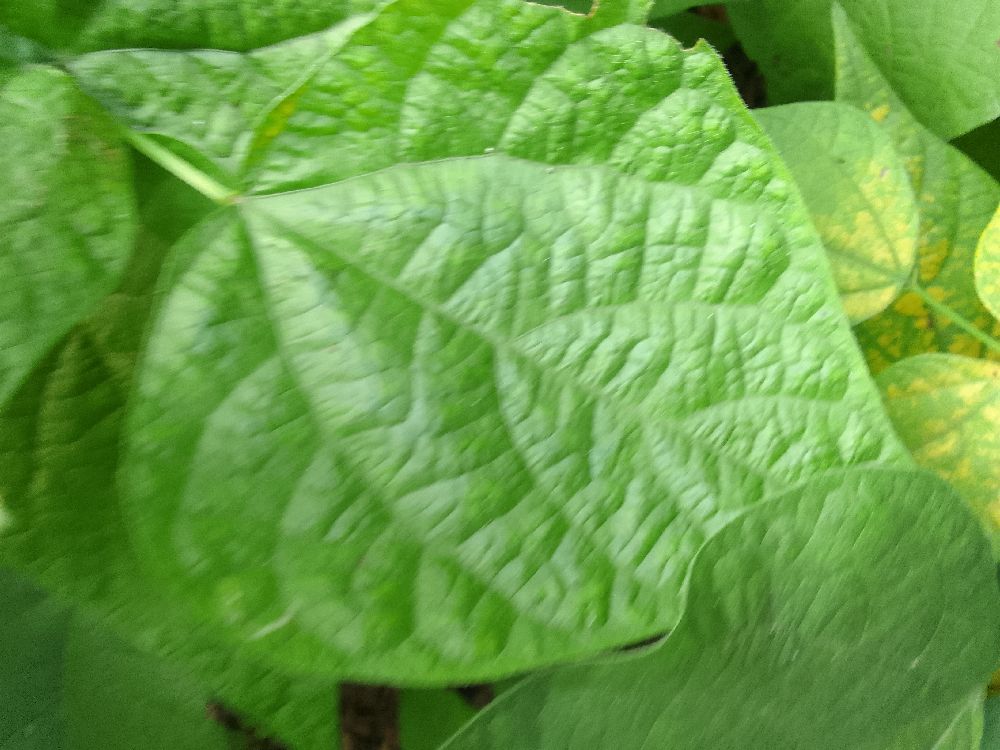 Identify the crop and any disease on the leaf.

common bean, healthy
